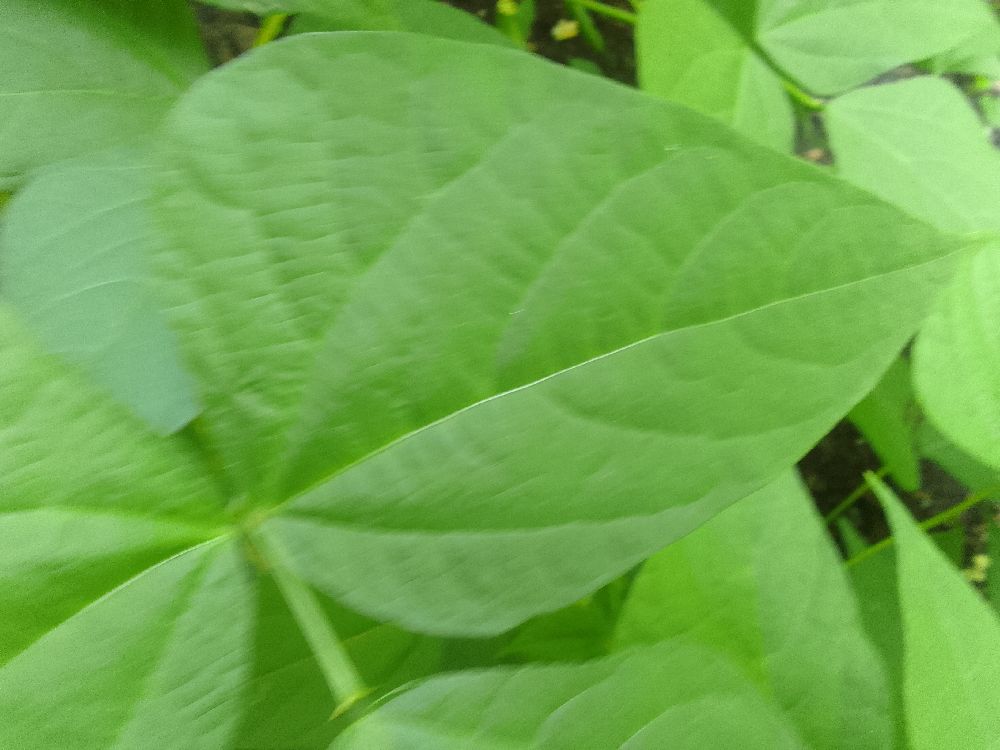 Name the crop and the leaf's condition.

common bean, healthy
